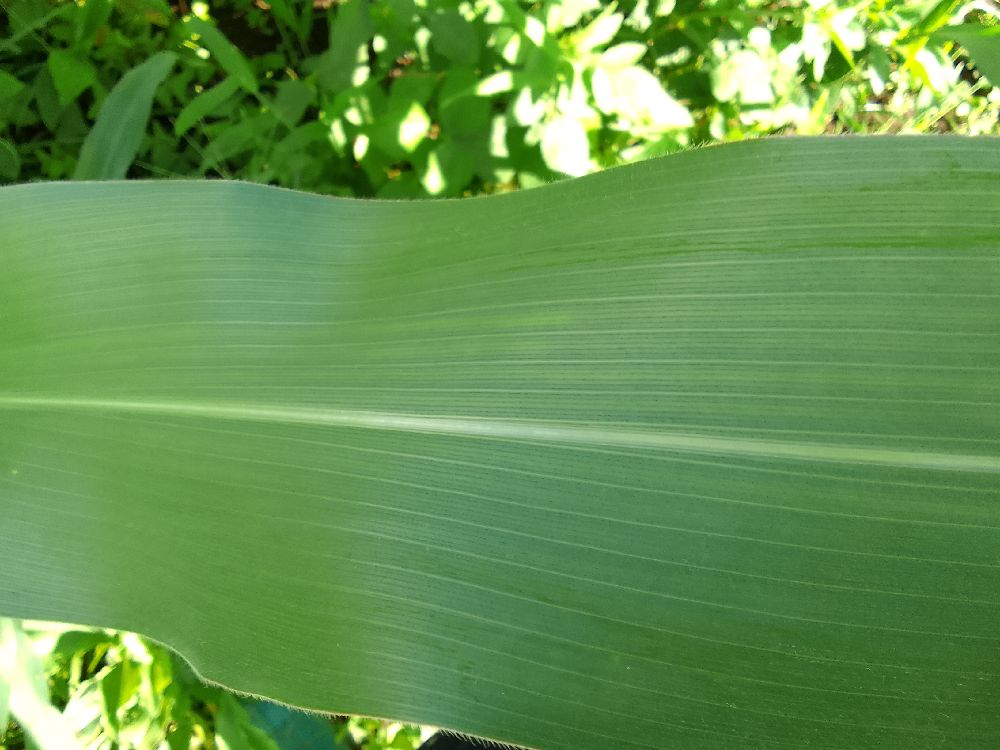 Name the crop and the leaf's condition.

maize, healthy
